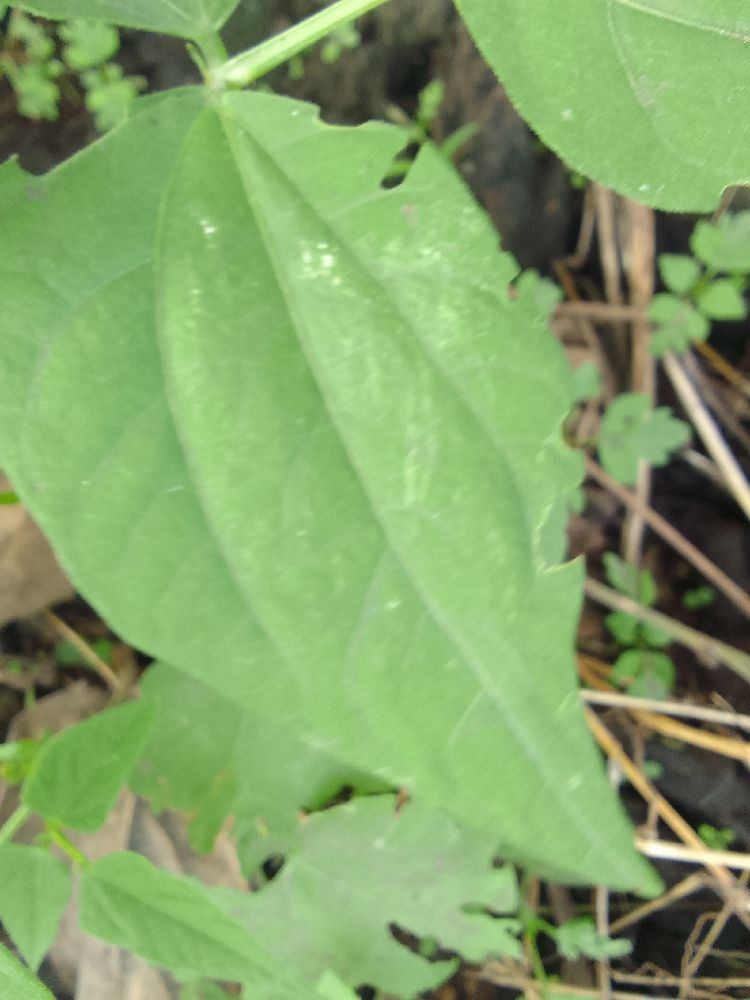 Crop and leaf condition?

common bean, healthy
